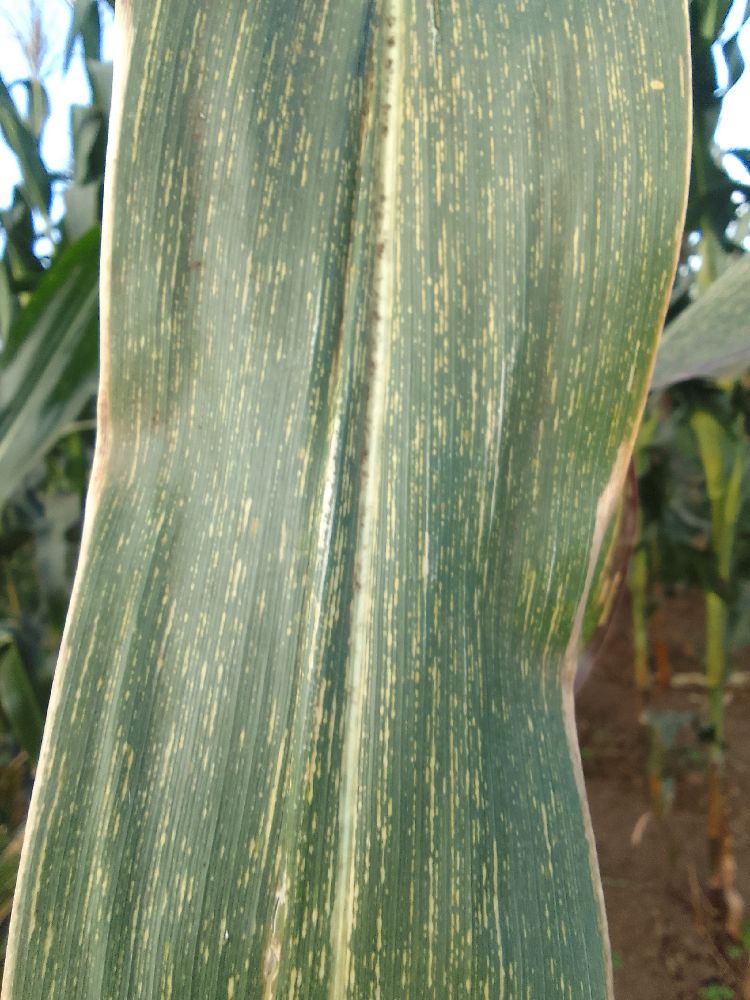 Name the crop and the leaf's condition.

maize, maize streak virus
